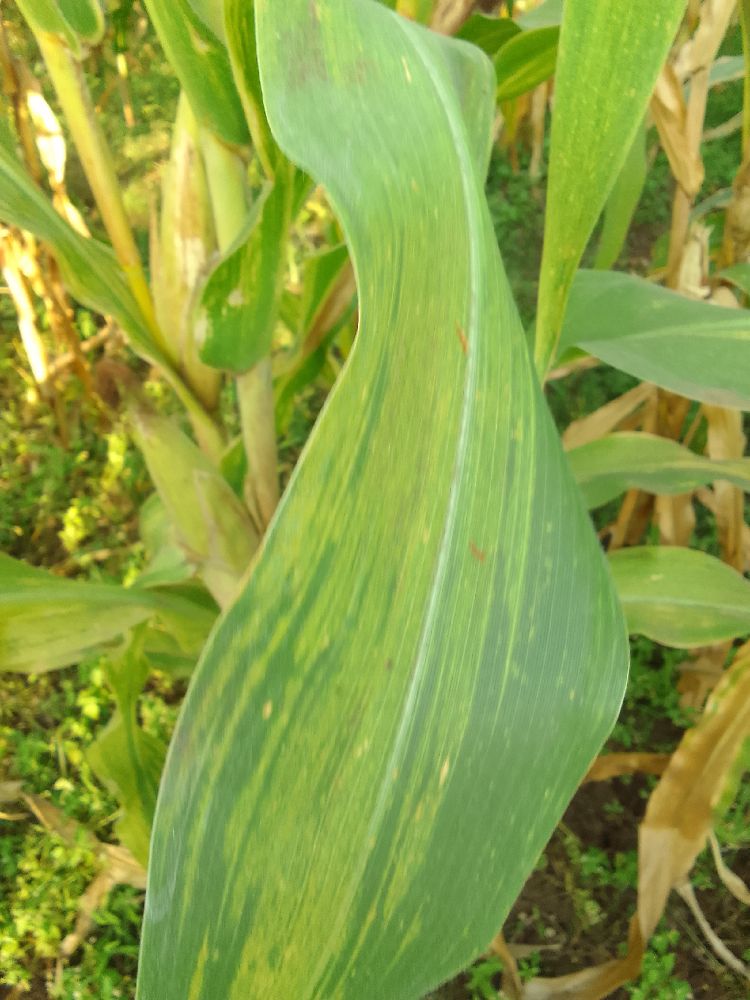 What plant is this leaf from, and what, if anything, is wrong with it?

maize, maize lethal necrosis
